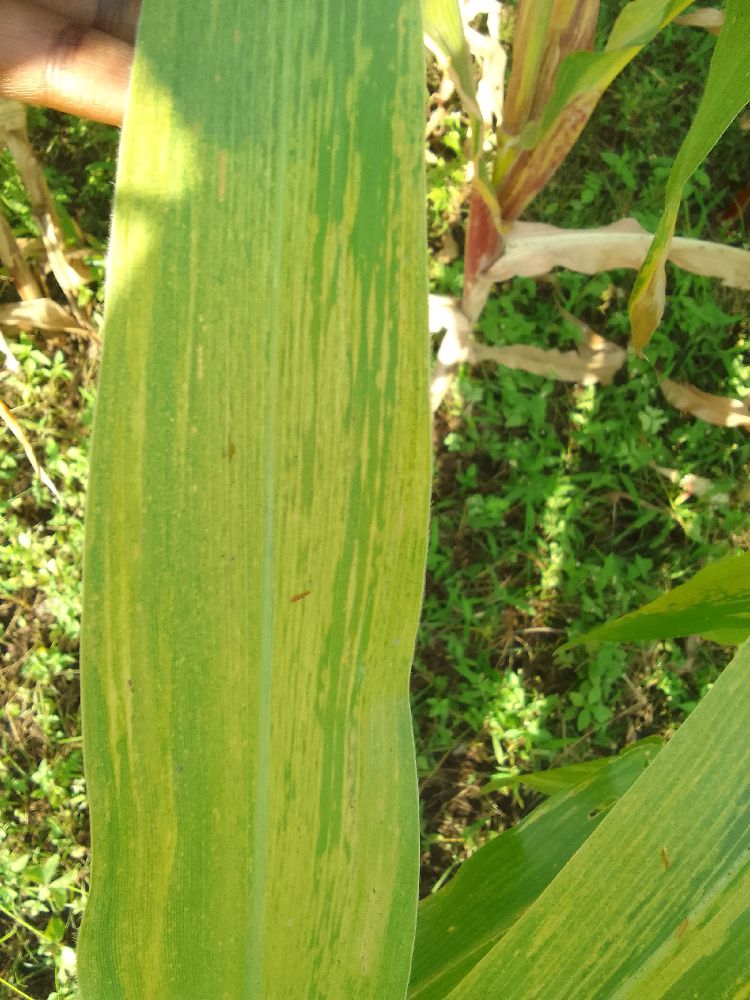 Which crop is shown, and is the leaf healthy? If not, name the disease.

maize, maize lethal necrosis
